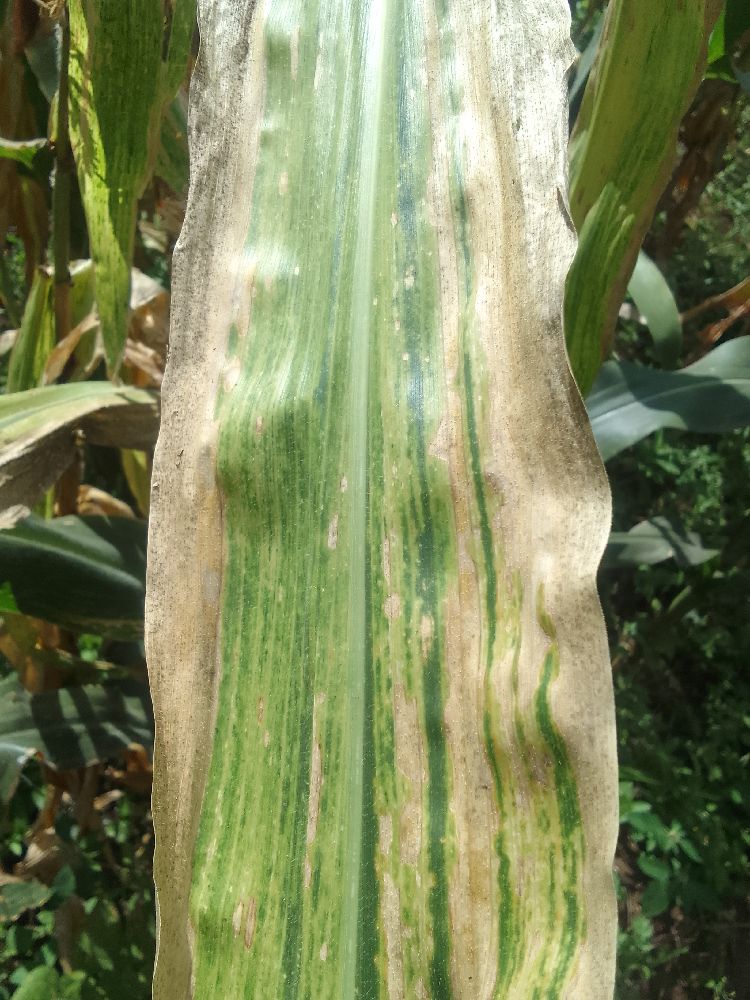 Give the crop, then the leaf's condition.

maize, maize lethal necrosis
